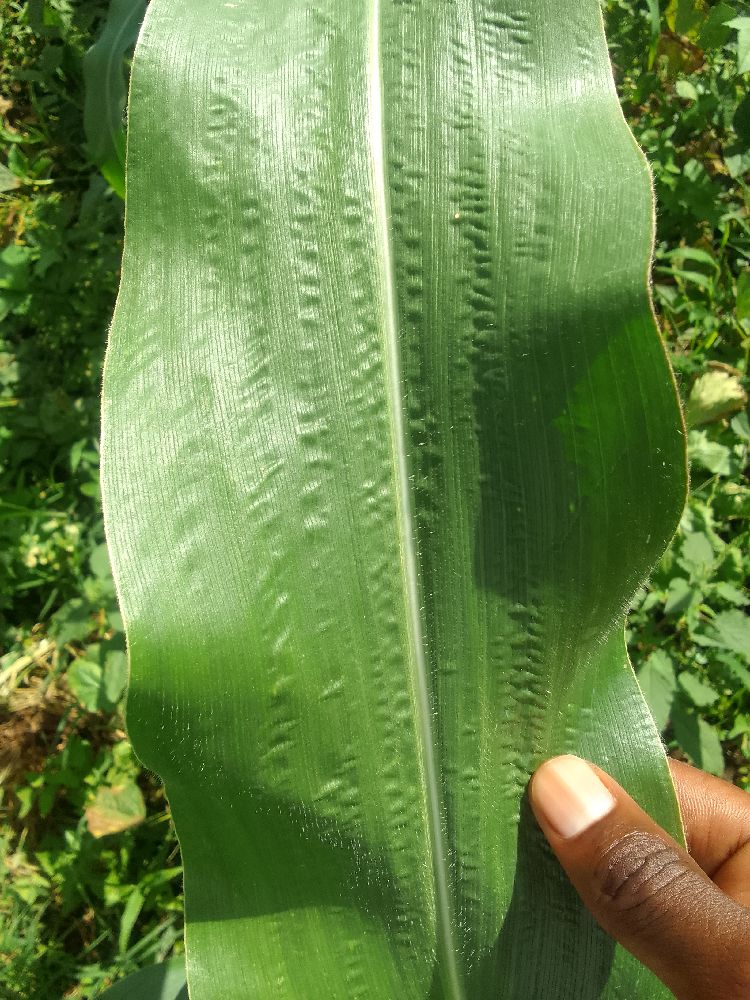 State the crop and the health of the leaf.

maize, healthy
